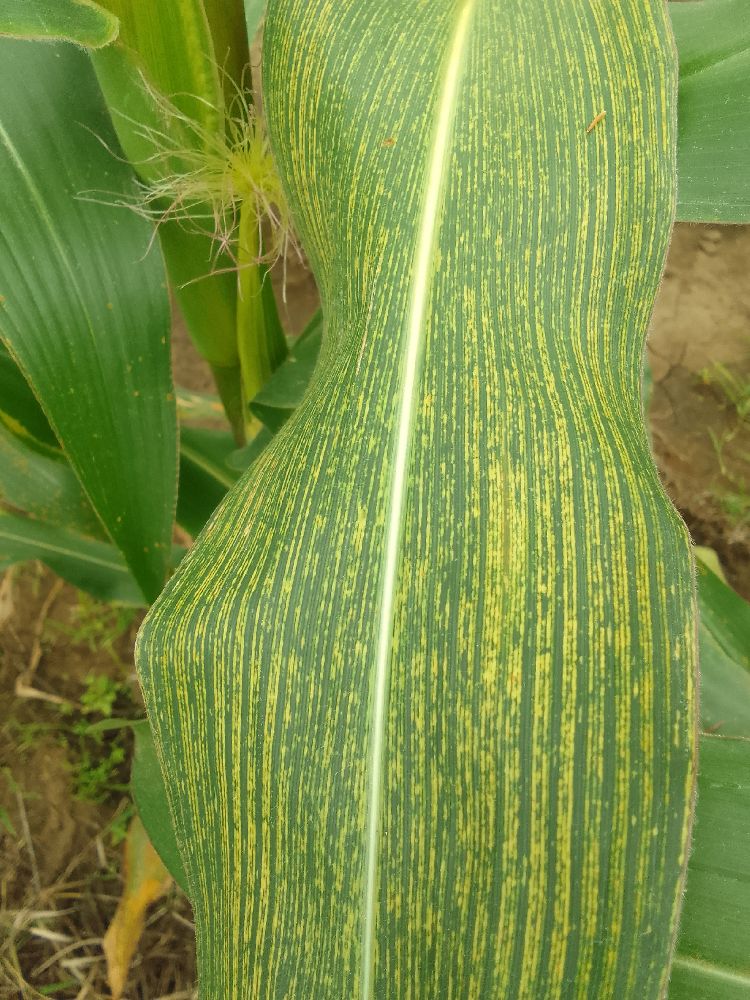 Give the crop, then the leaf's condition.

maize, maize streak virus
